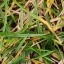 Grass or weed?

grass
